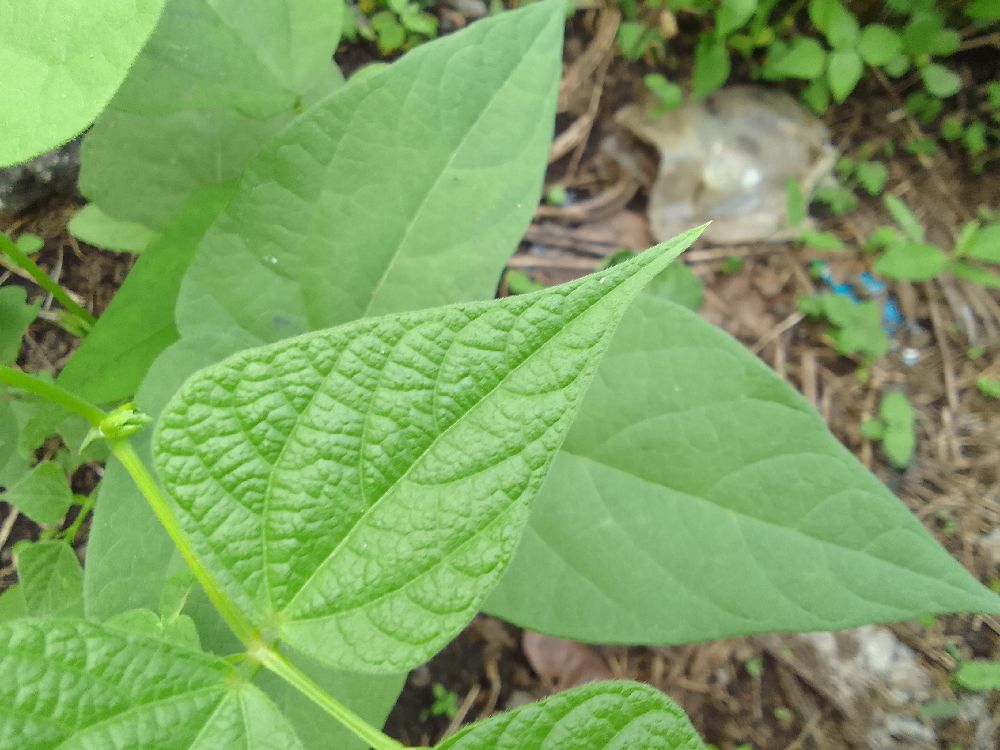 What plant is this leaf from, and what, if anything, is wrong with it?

common bean, healthy
